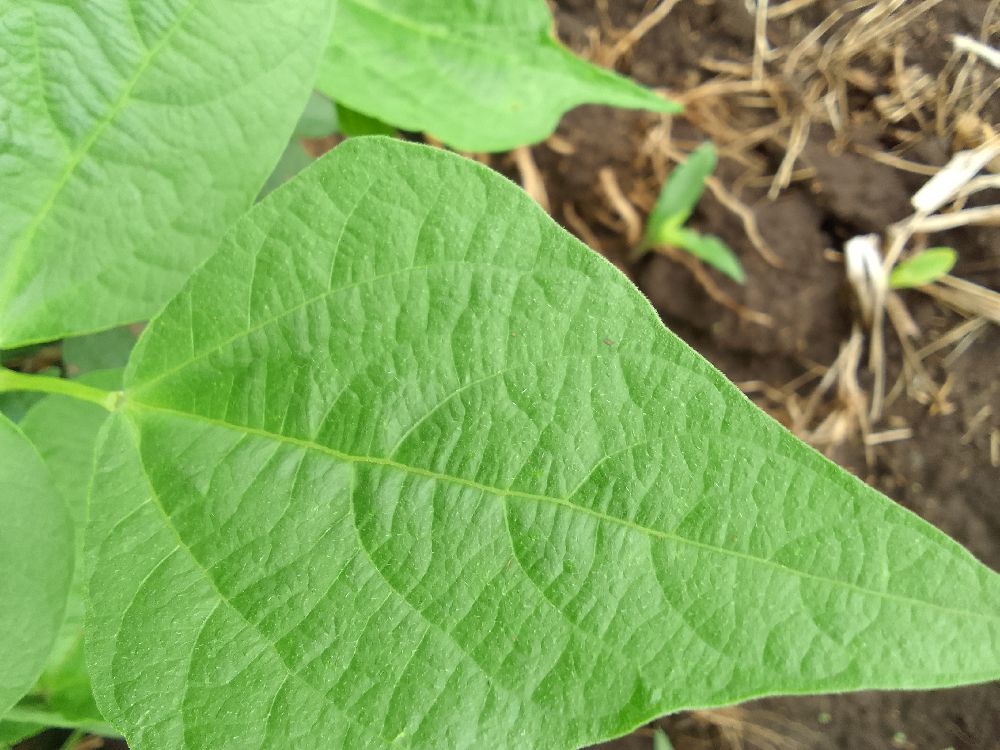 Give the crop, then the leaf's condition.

common bean, healthy
